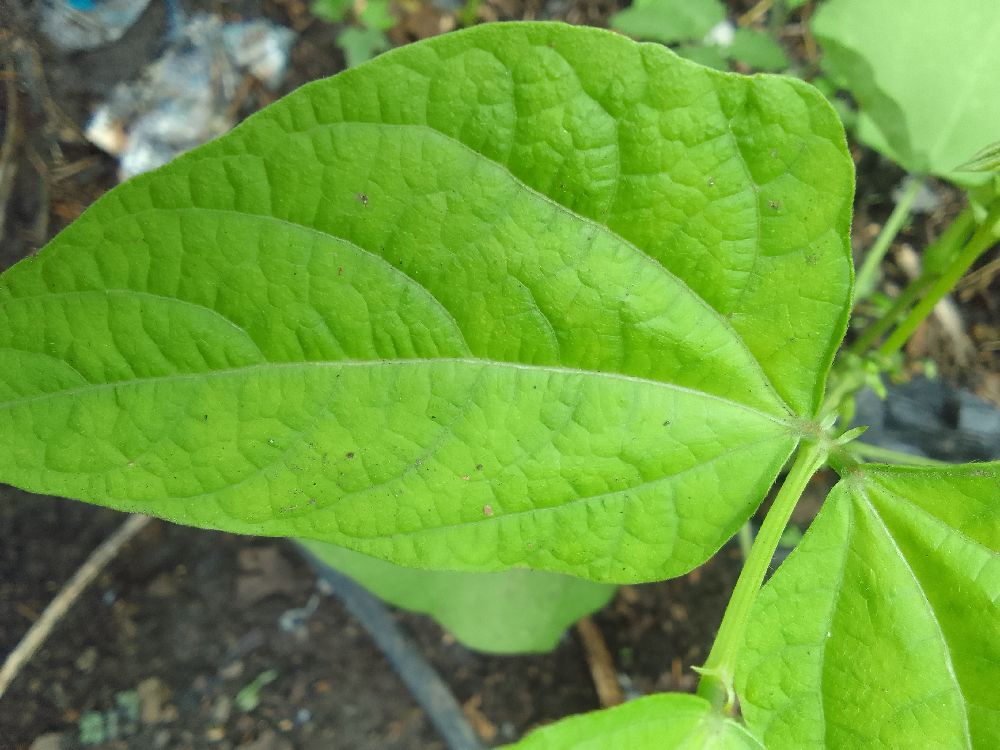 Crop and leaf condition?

common bean, healthy
